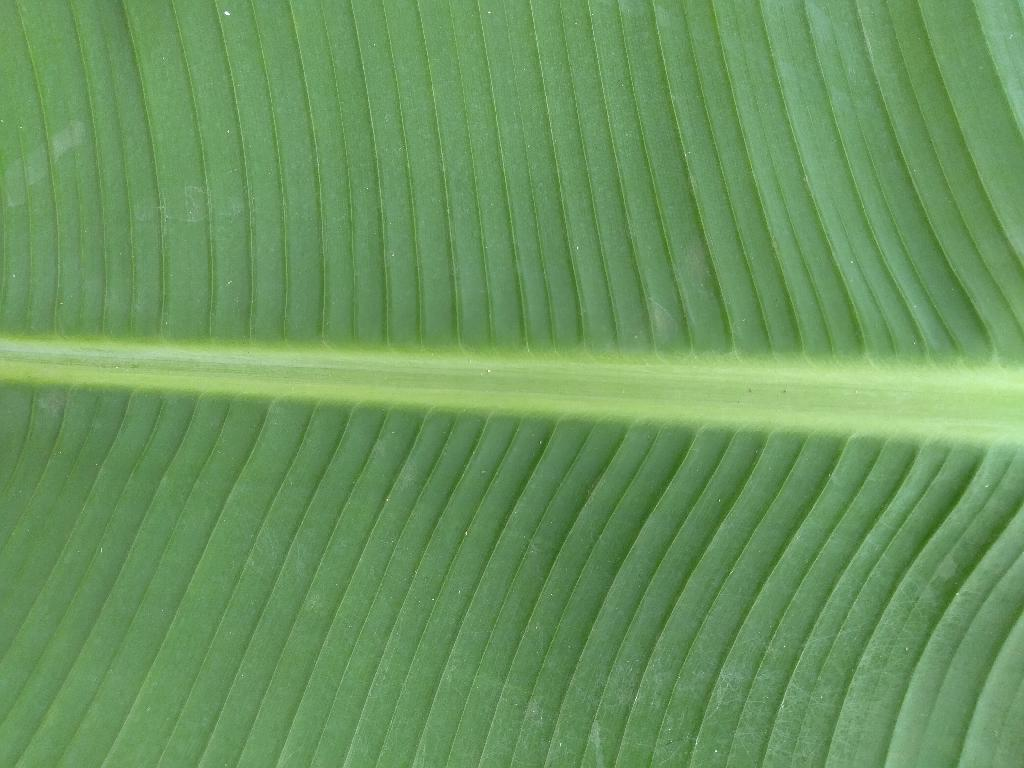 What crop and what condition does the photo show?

banana, healthy
